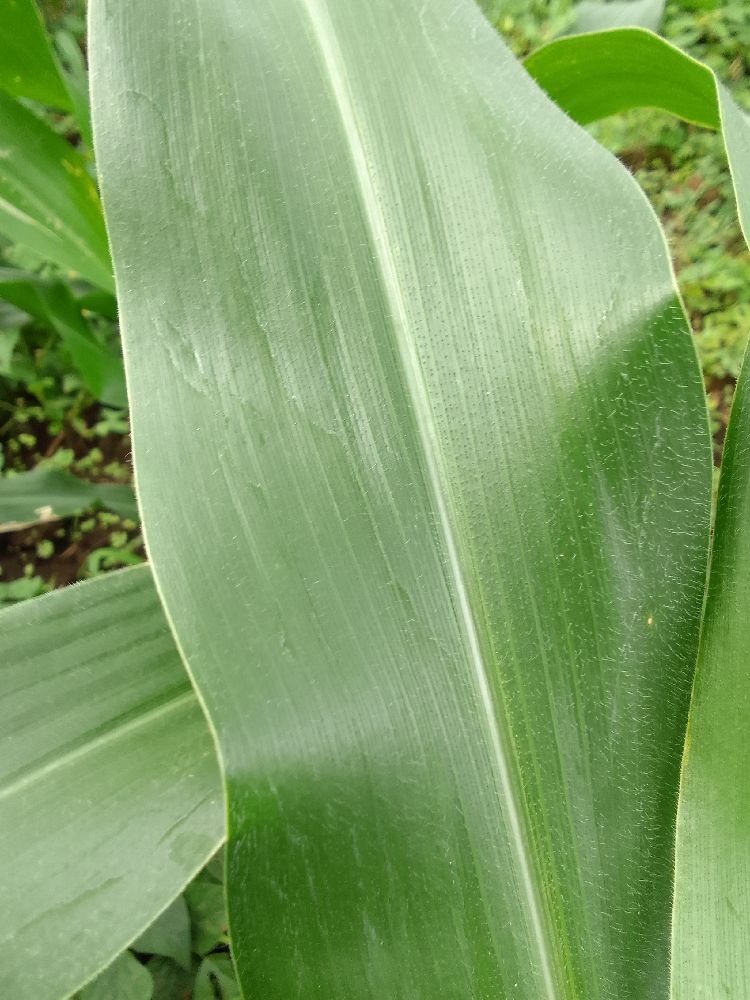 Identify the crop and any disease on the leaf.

maize, healthy
